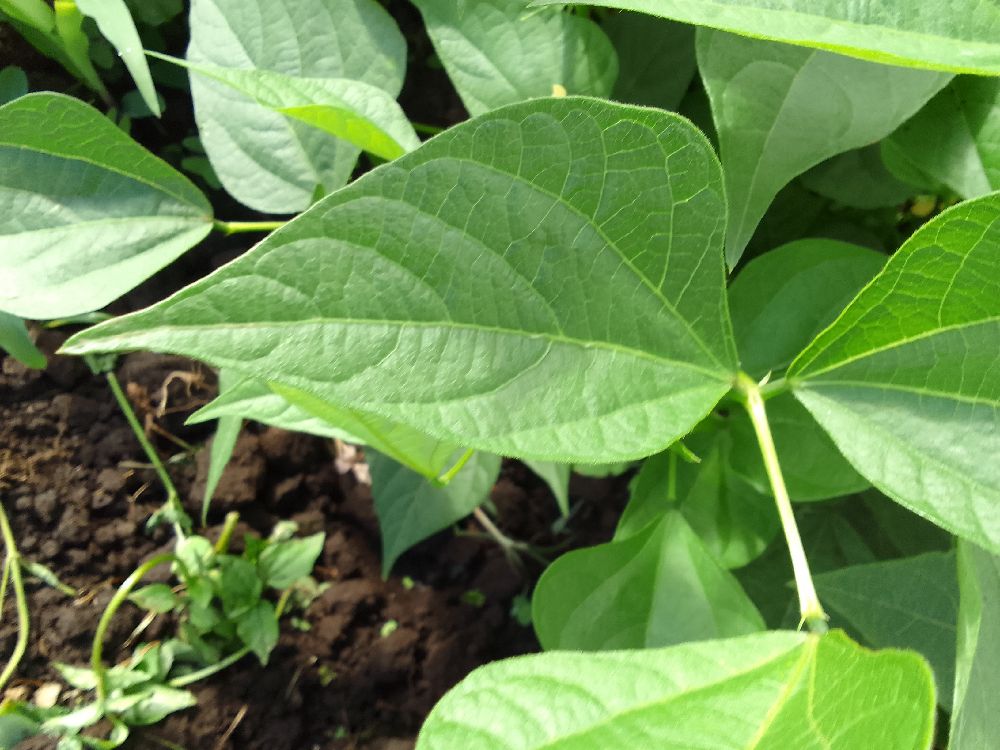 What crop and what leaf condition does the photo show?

common bean, healthy
